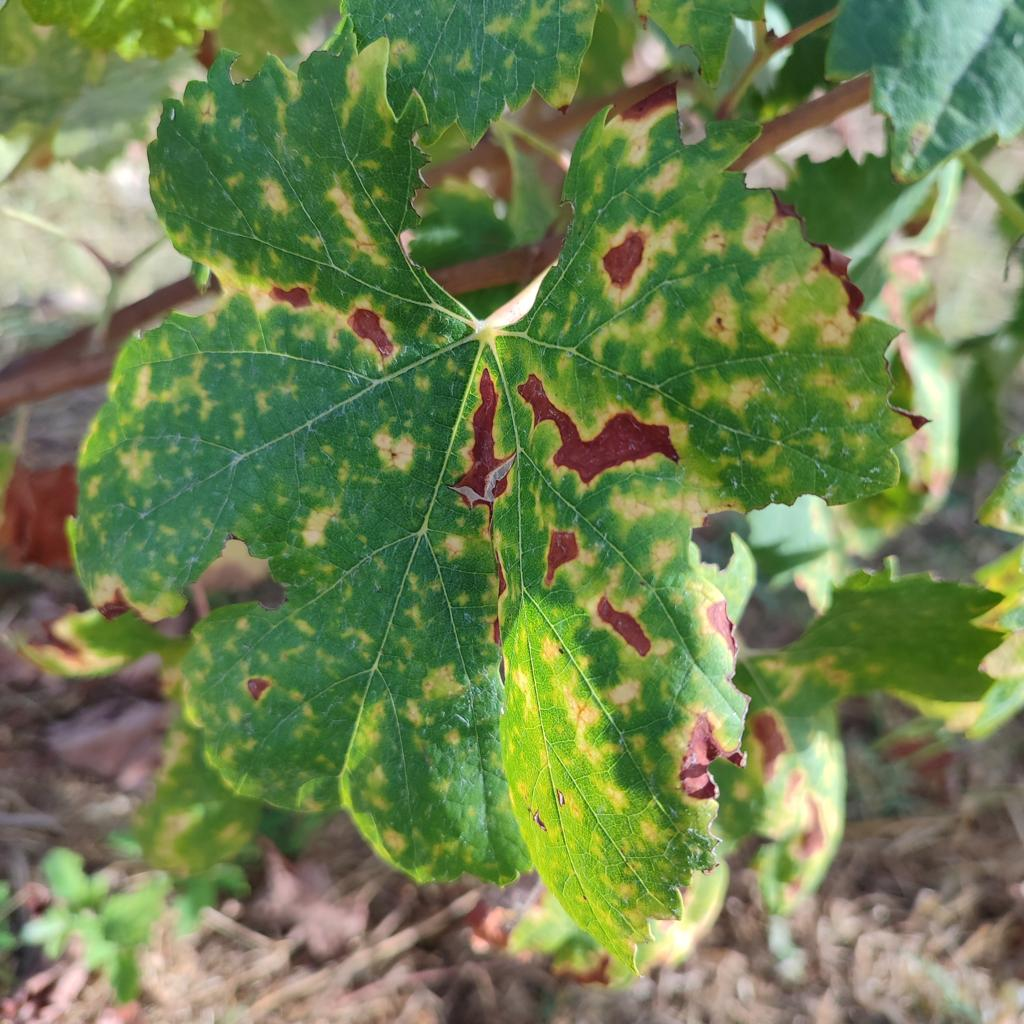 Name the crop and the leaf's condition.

grapevine, esca complex
